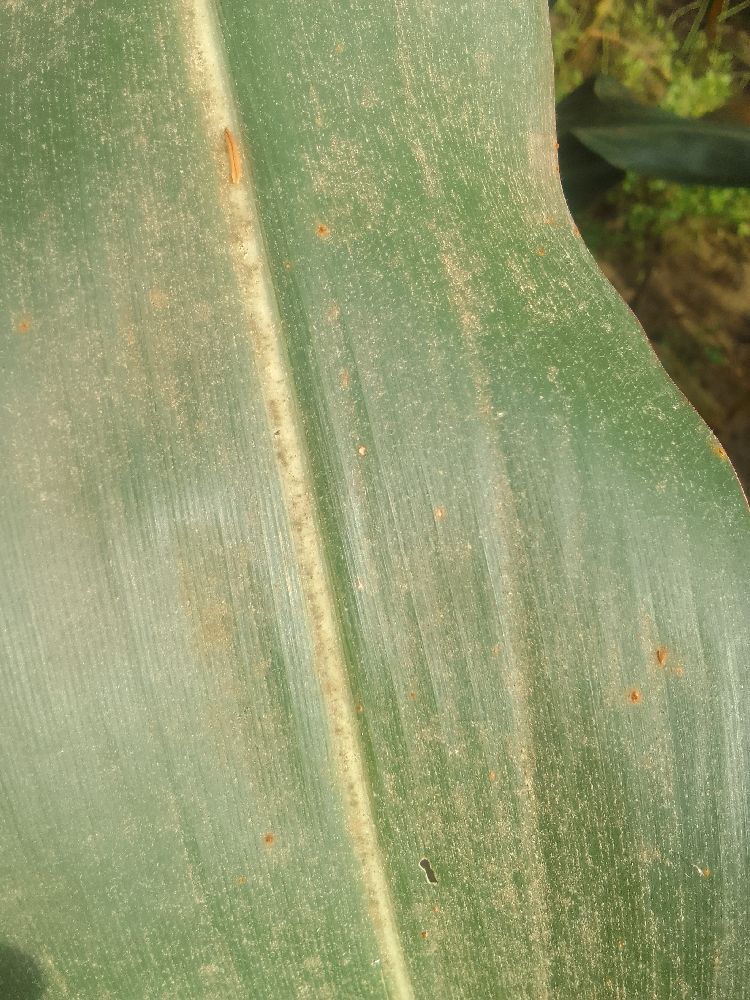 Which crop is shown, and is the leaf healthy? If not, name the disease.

maize, healthy
